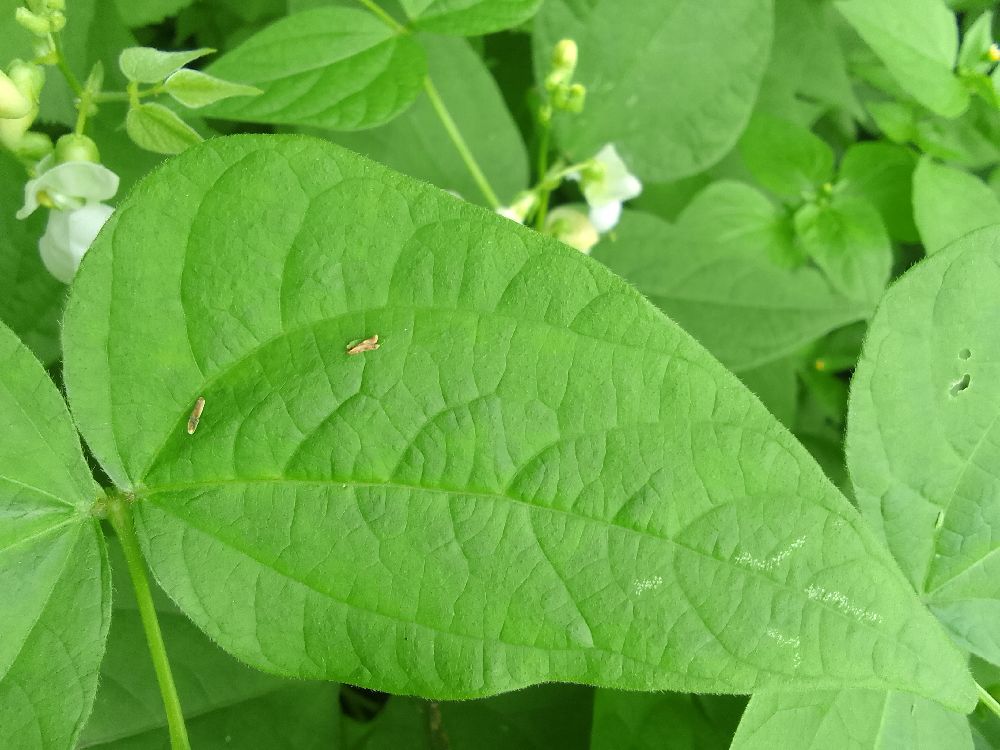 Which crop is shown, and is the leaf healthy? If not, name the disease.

common bean, healthy
